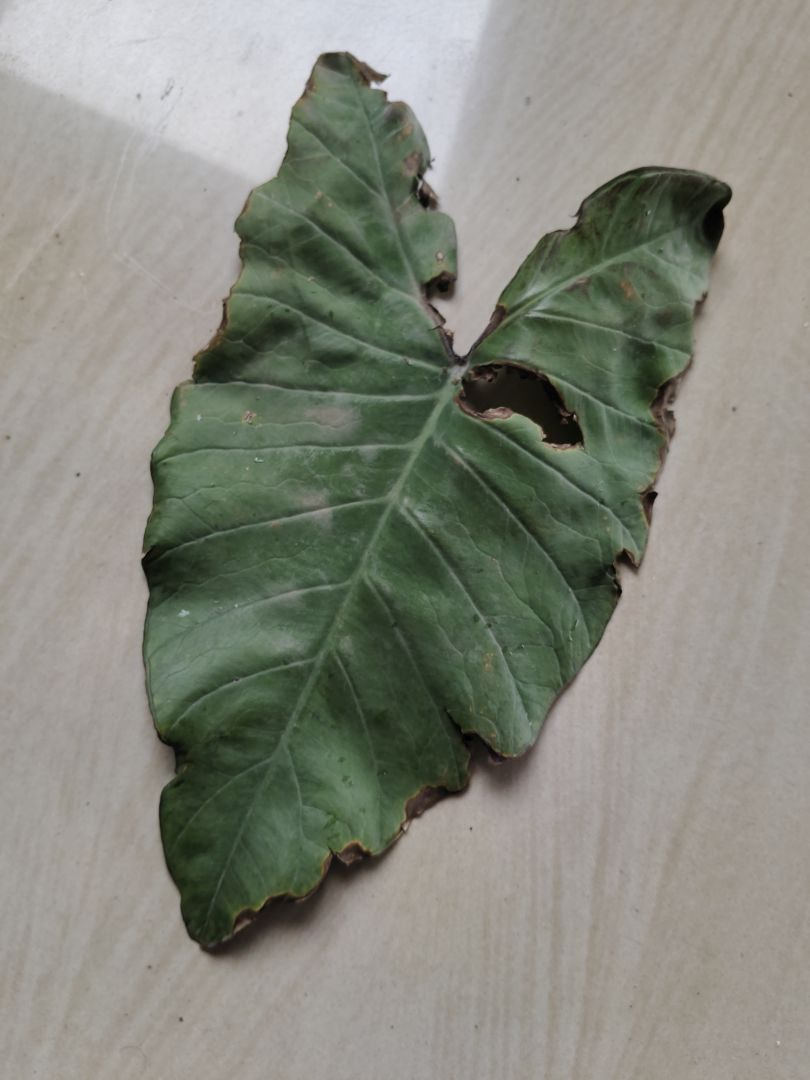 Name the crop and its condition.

taro, leaf blight
